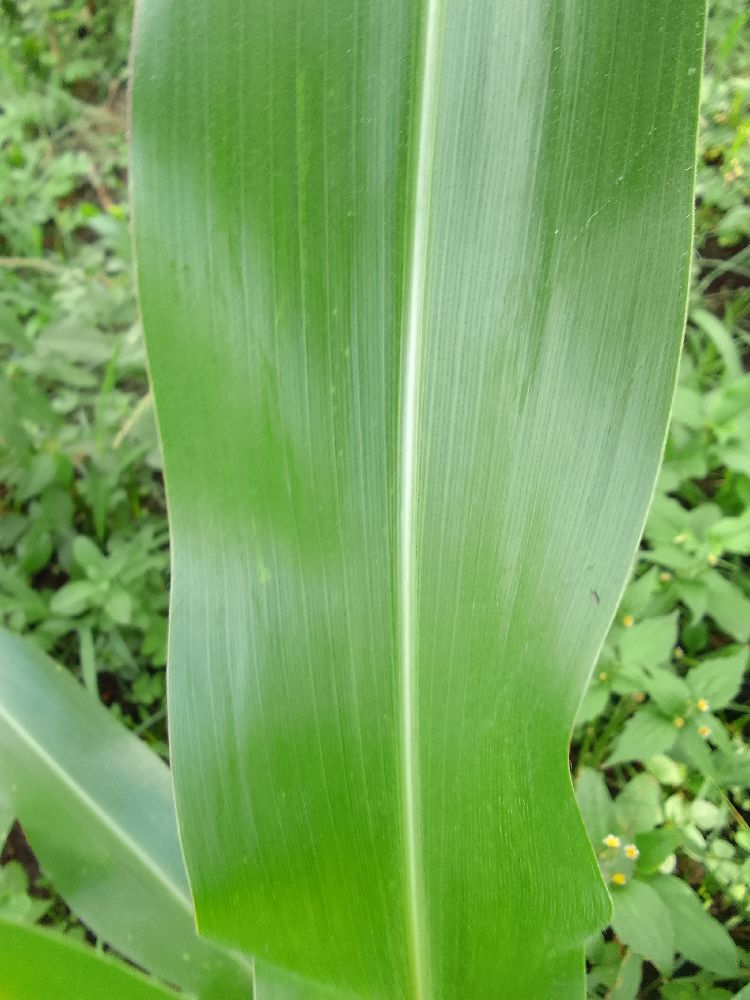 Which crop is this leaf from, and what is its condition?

maize, healthy
